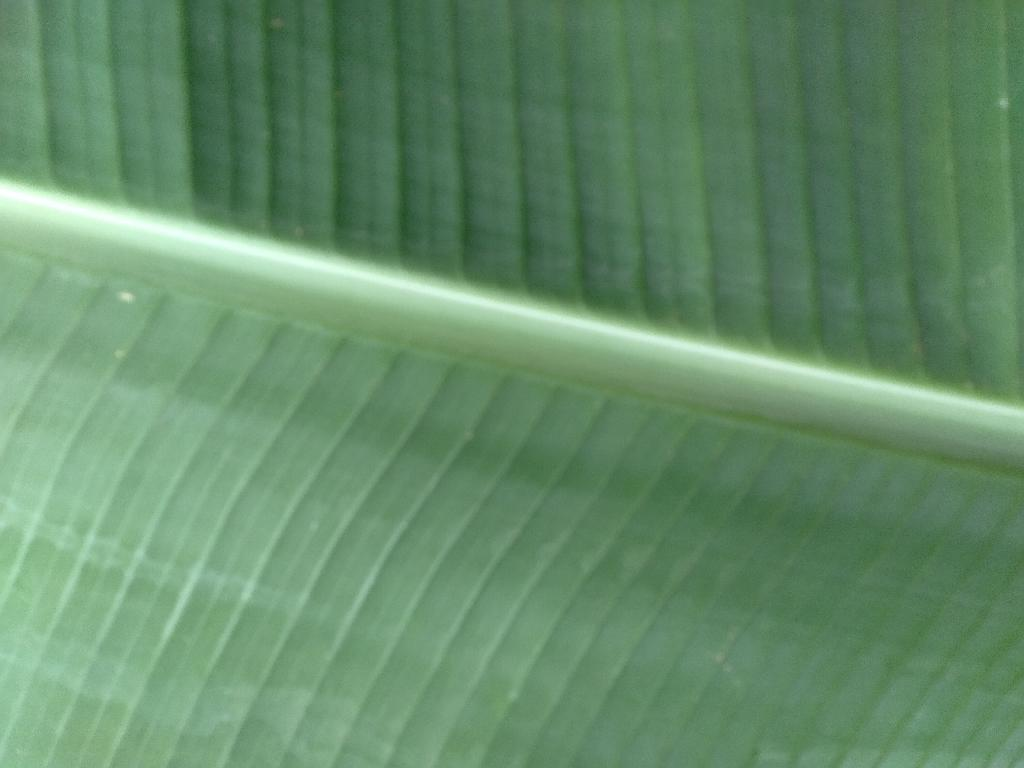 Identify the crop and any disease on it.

banana, healthy
